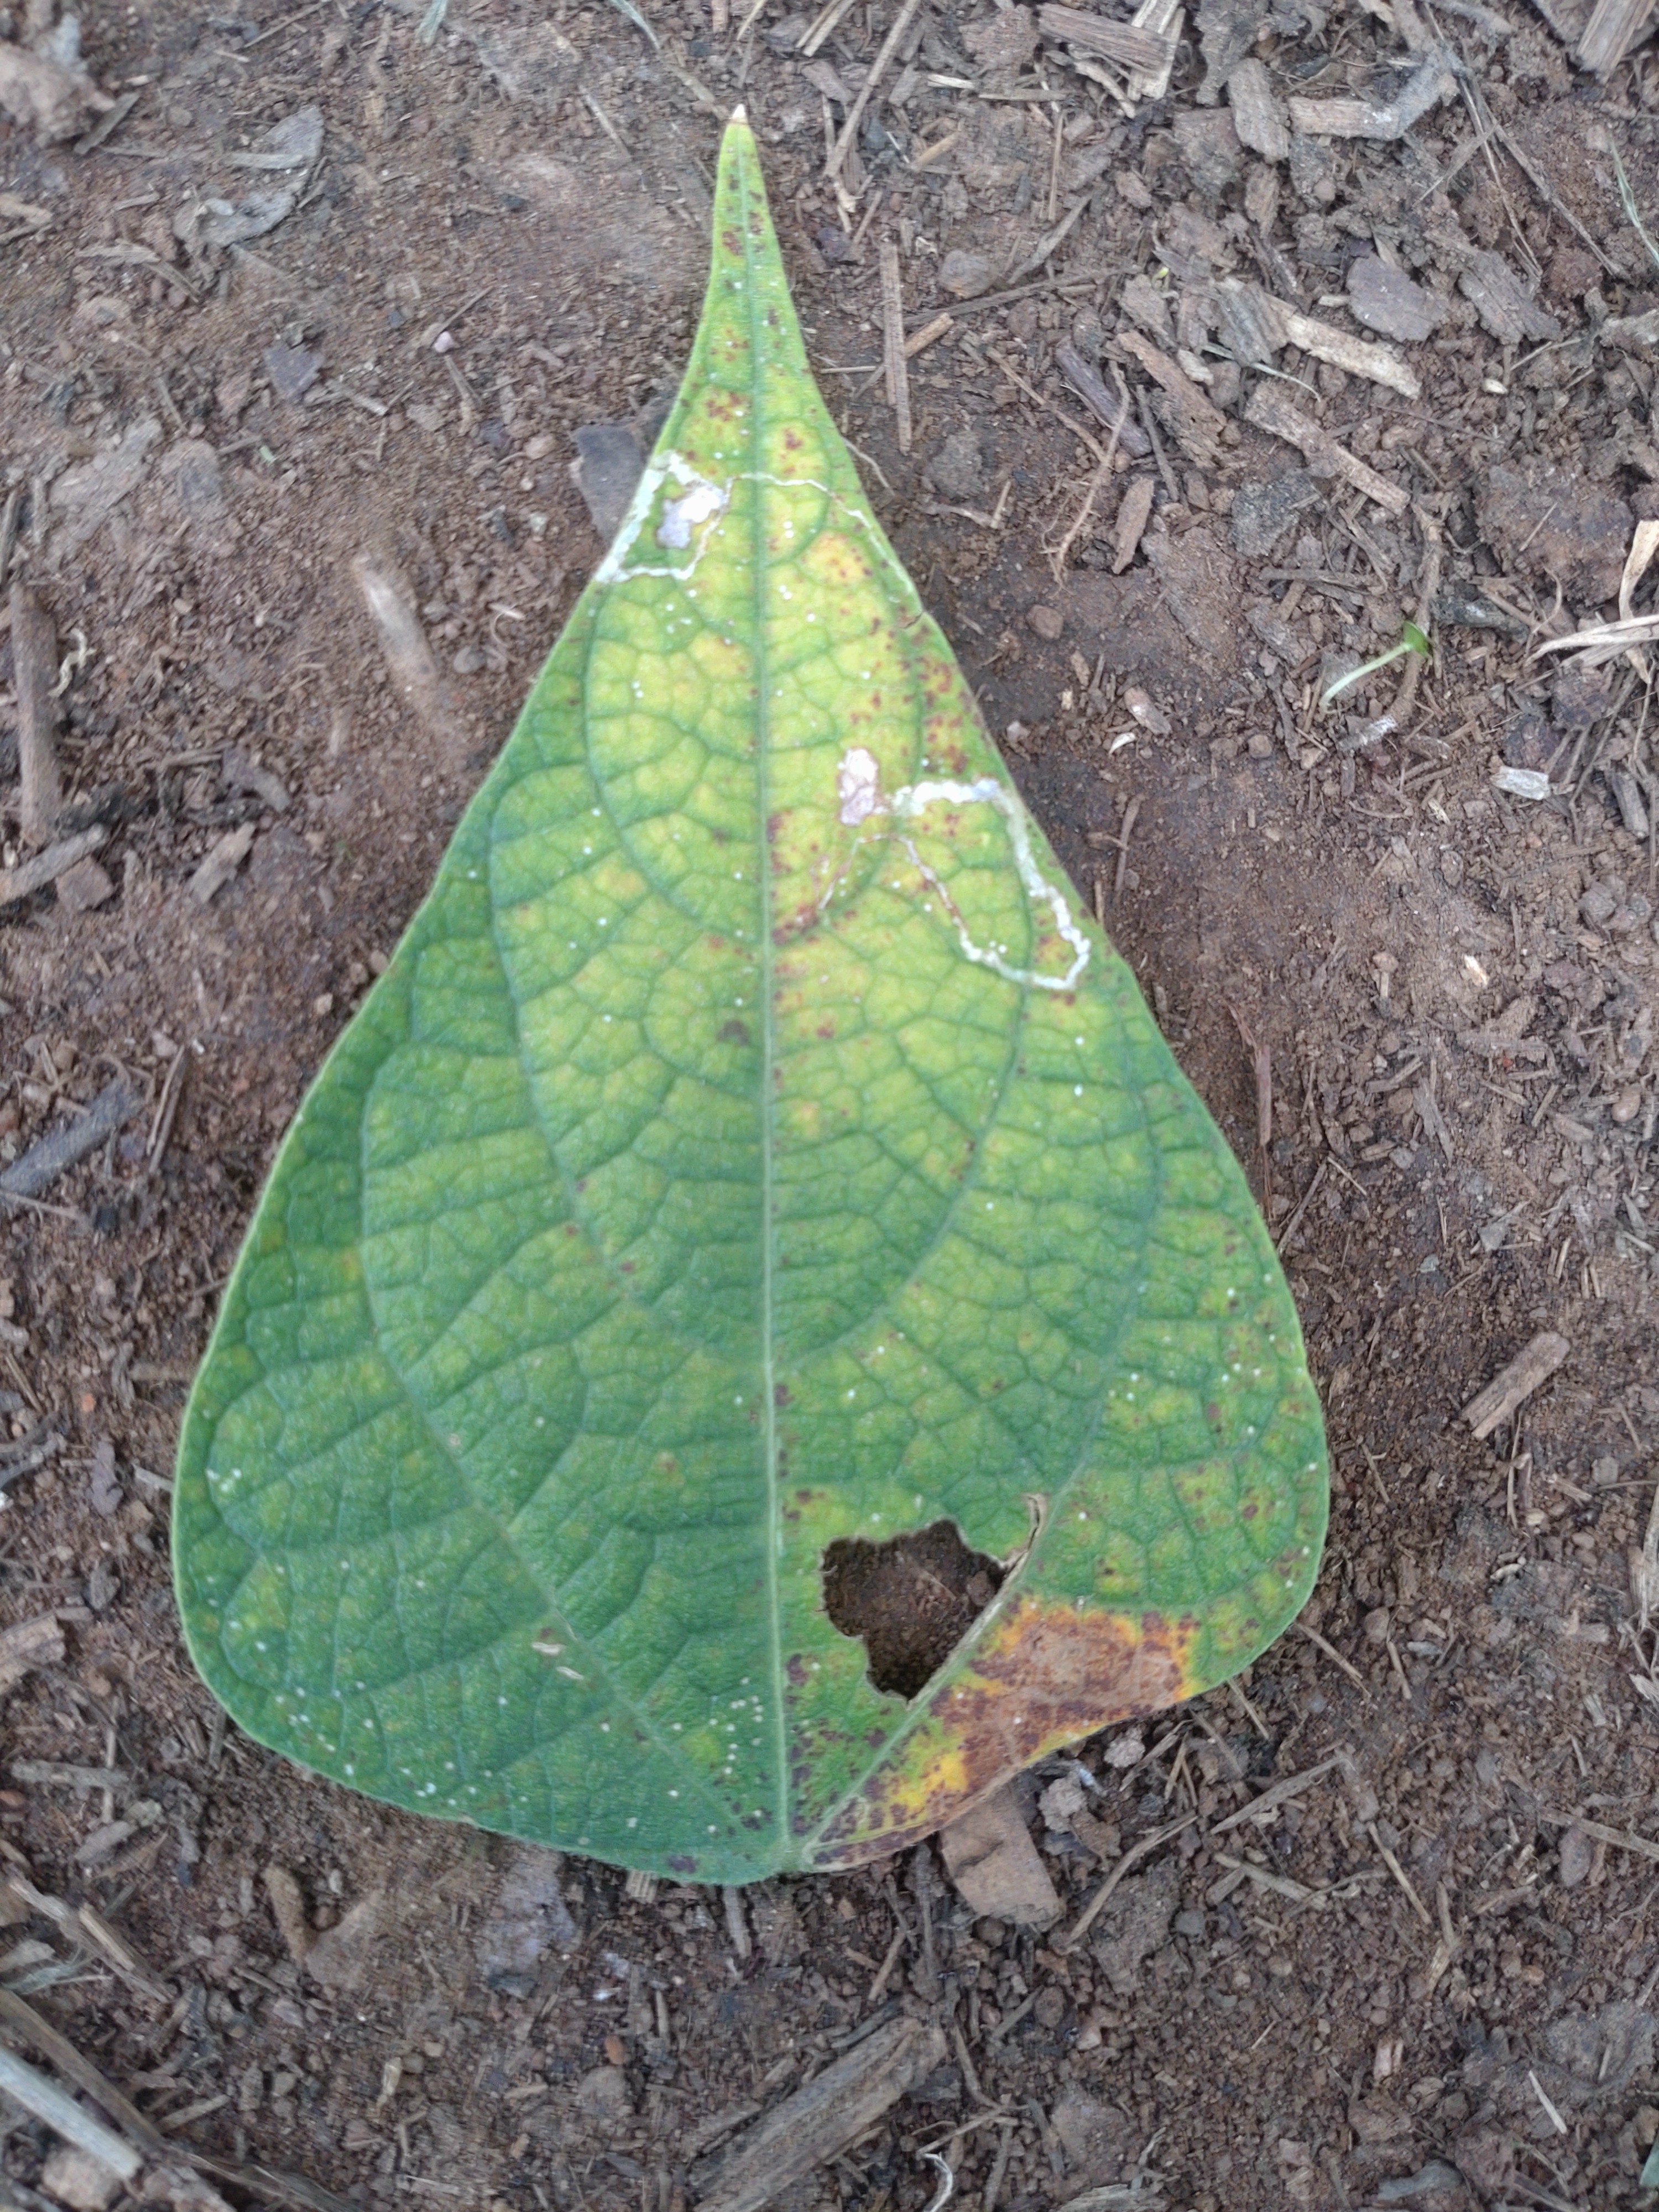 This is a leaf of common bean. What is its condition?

rust
